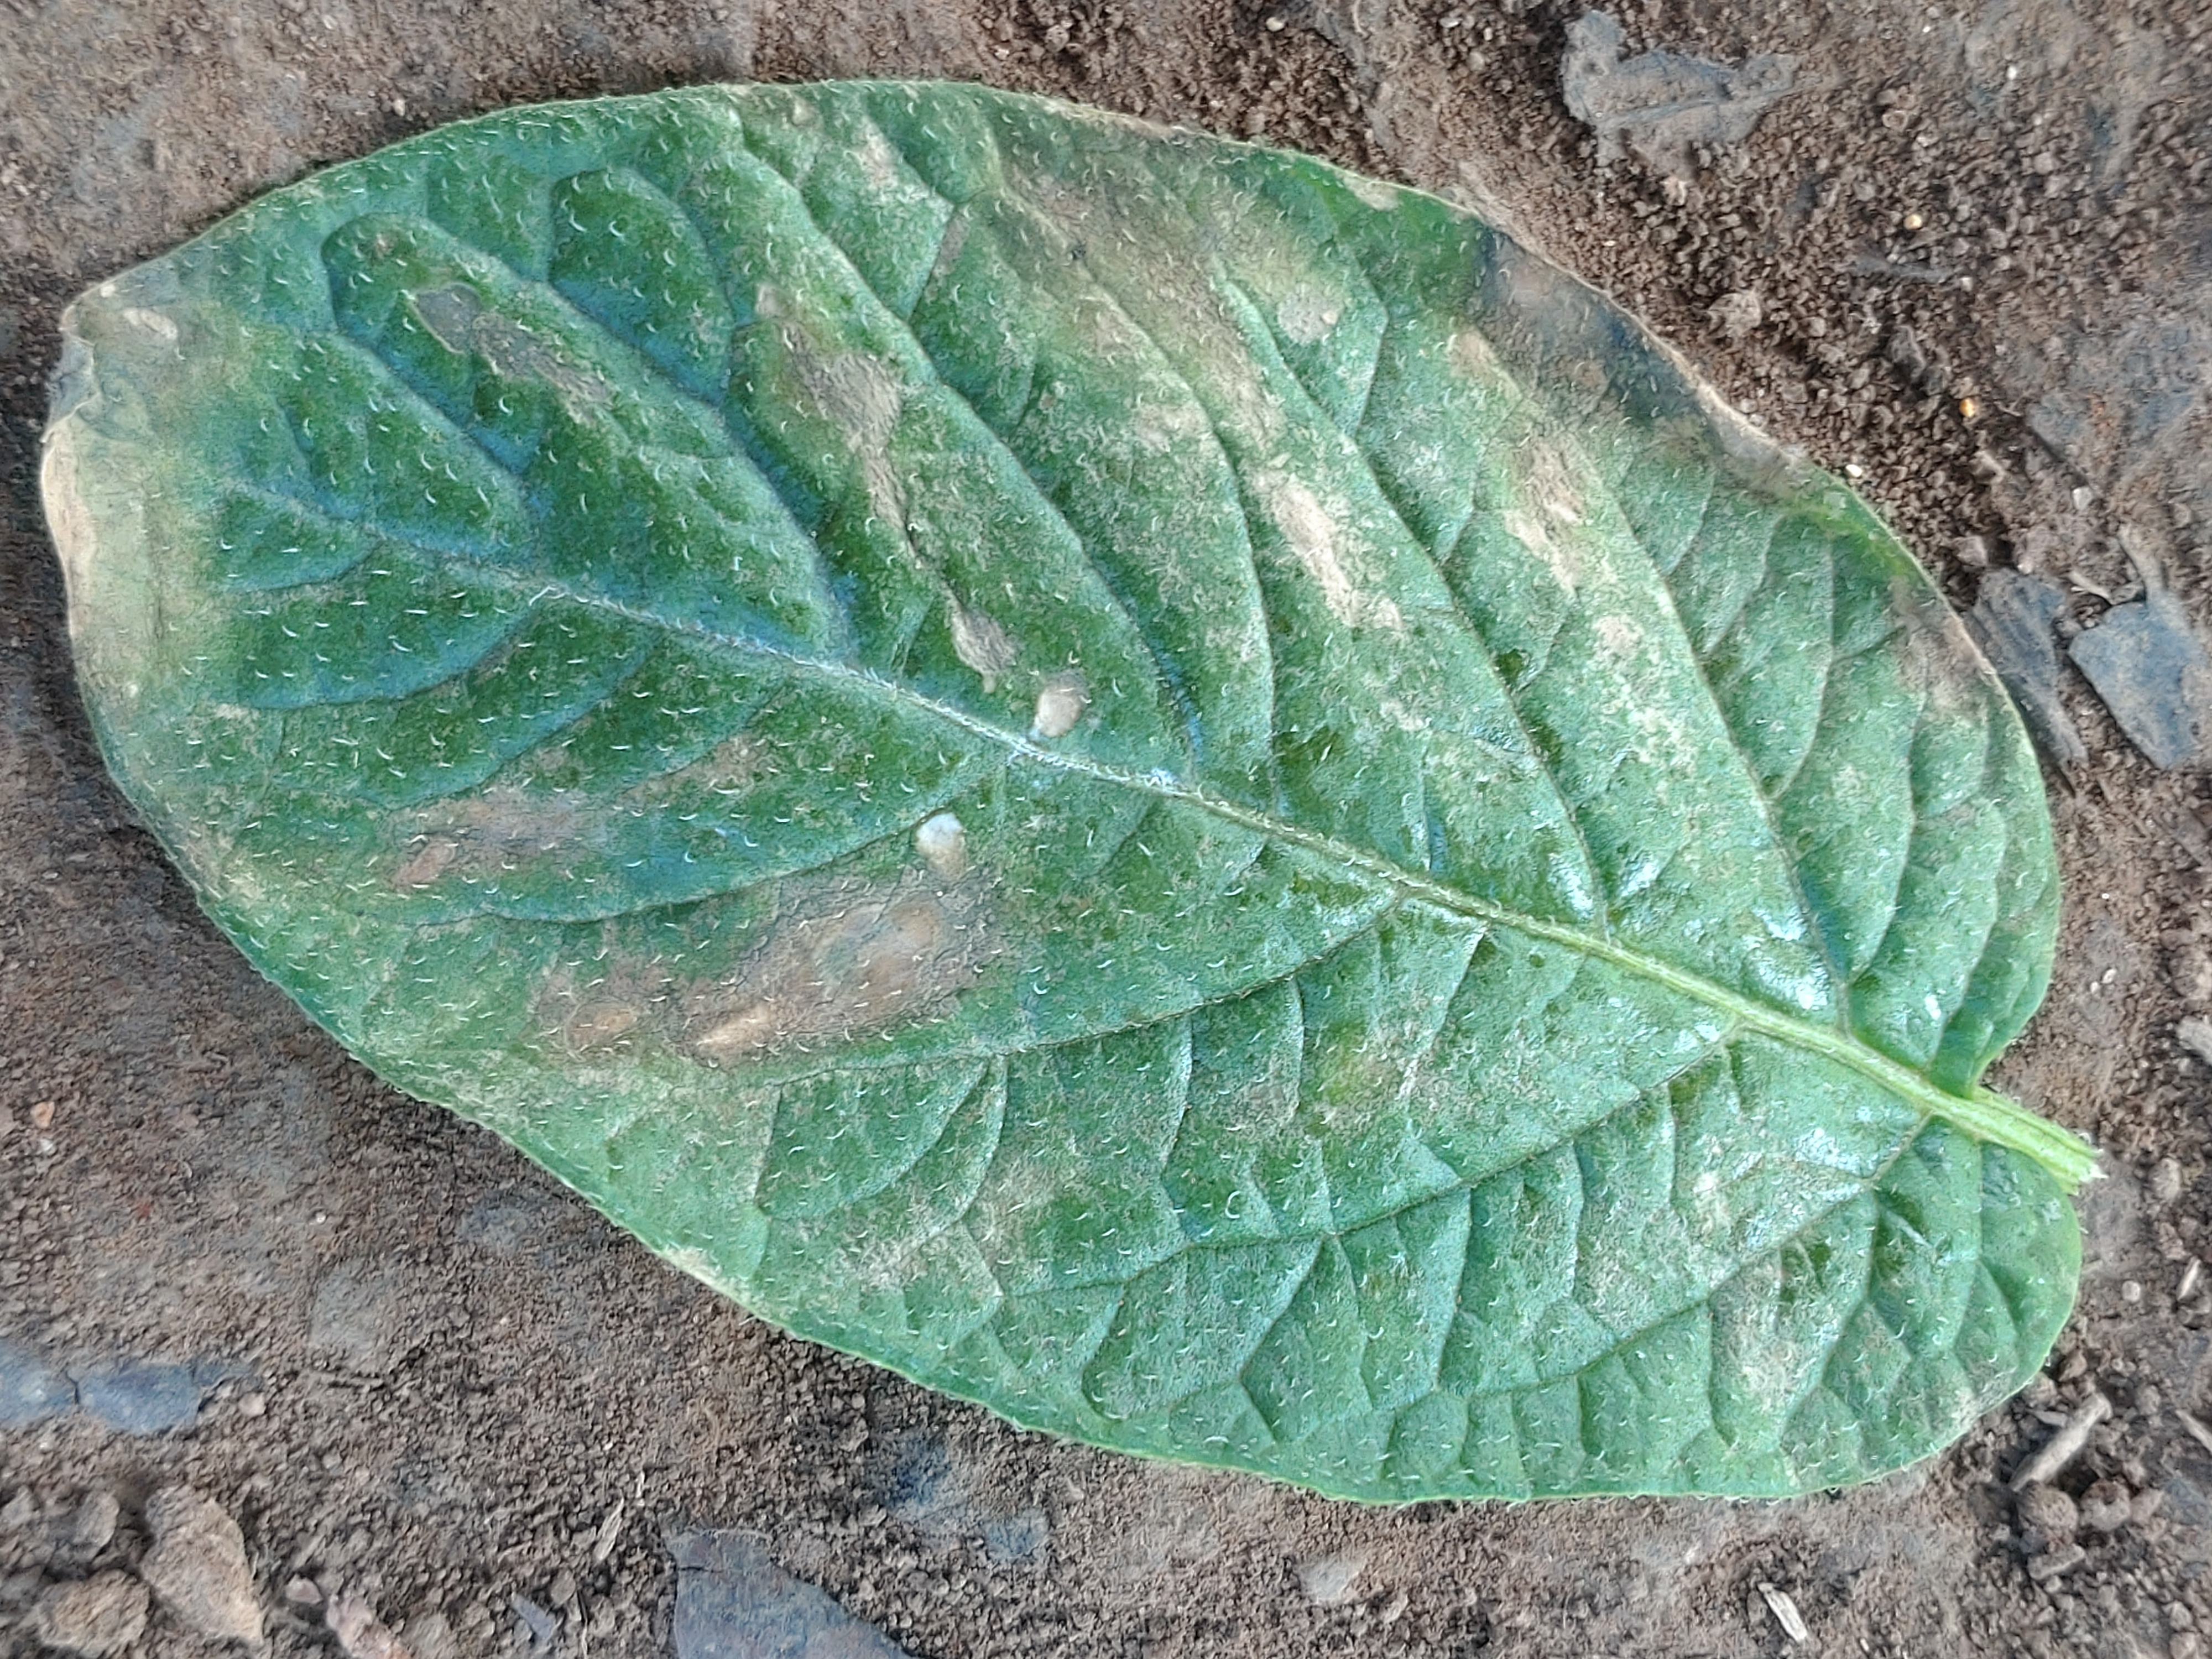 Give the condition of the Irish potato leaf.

early blight
